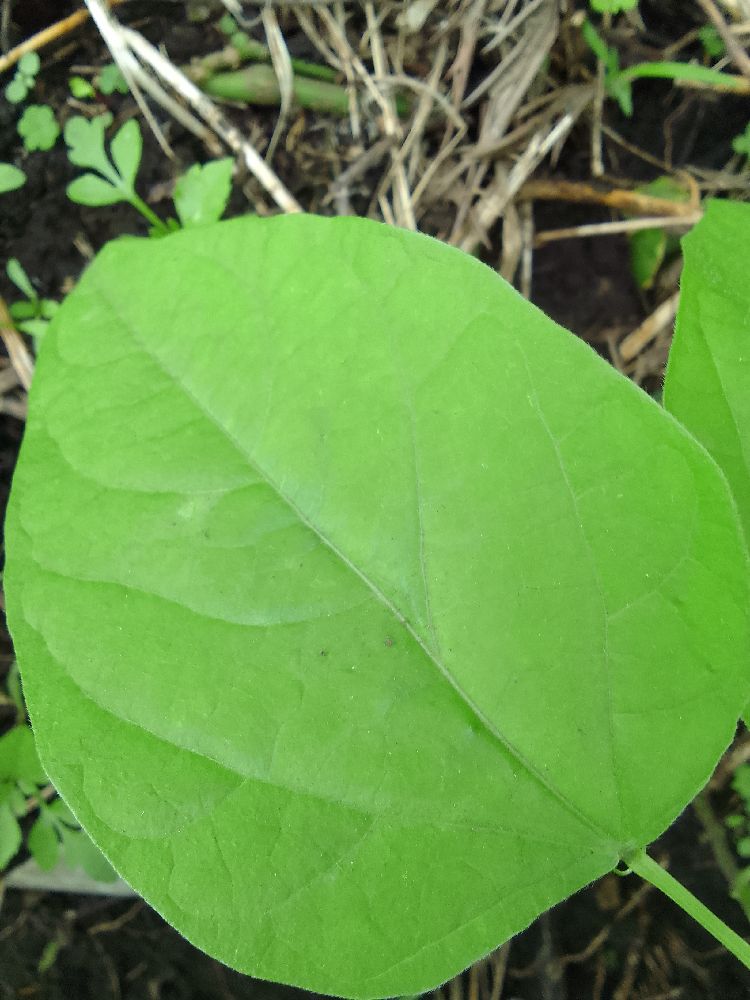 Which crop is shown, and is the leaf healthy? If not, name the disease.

common bean, healthy
